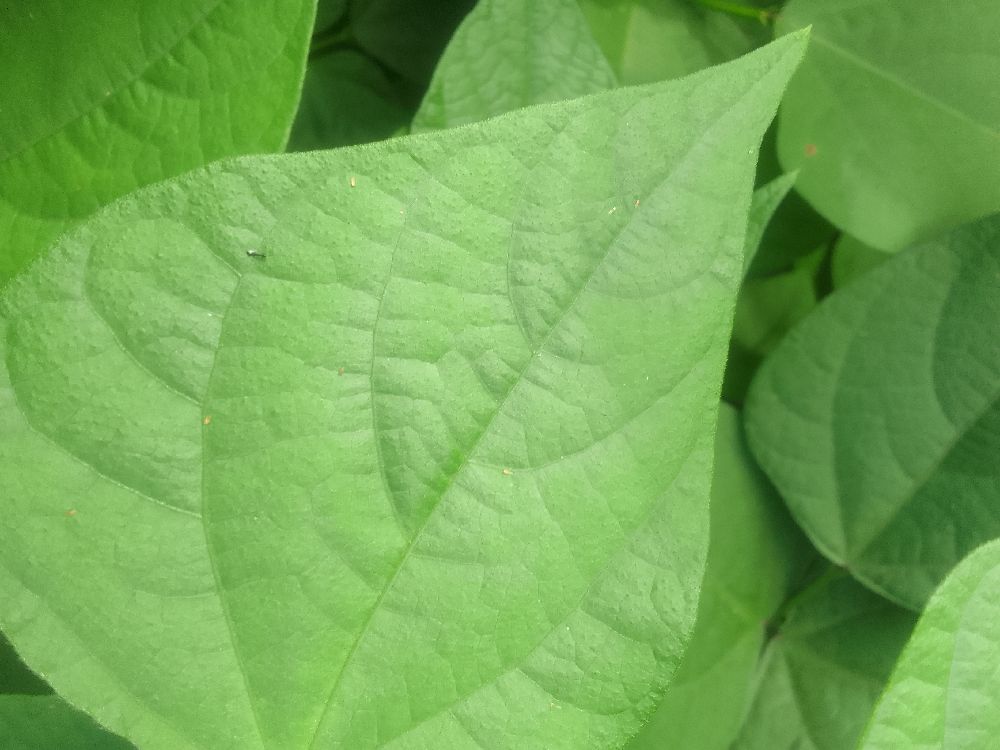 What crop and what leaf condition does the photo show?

common bean, healthy
